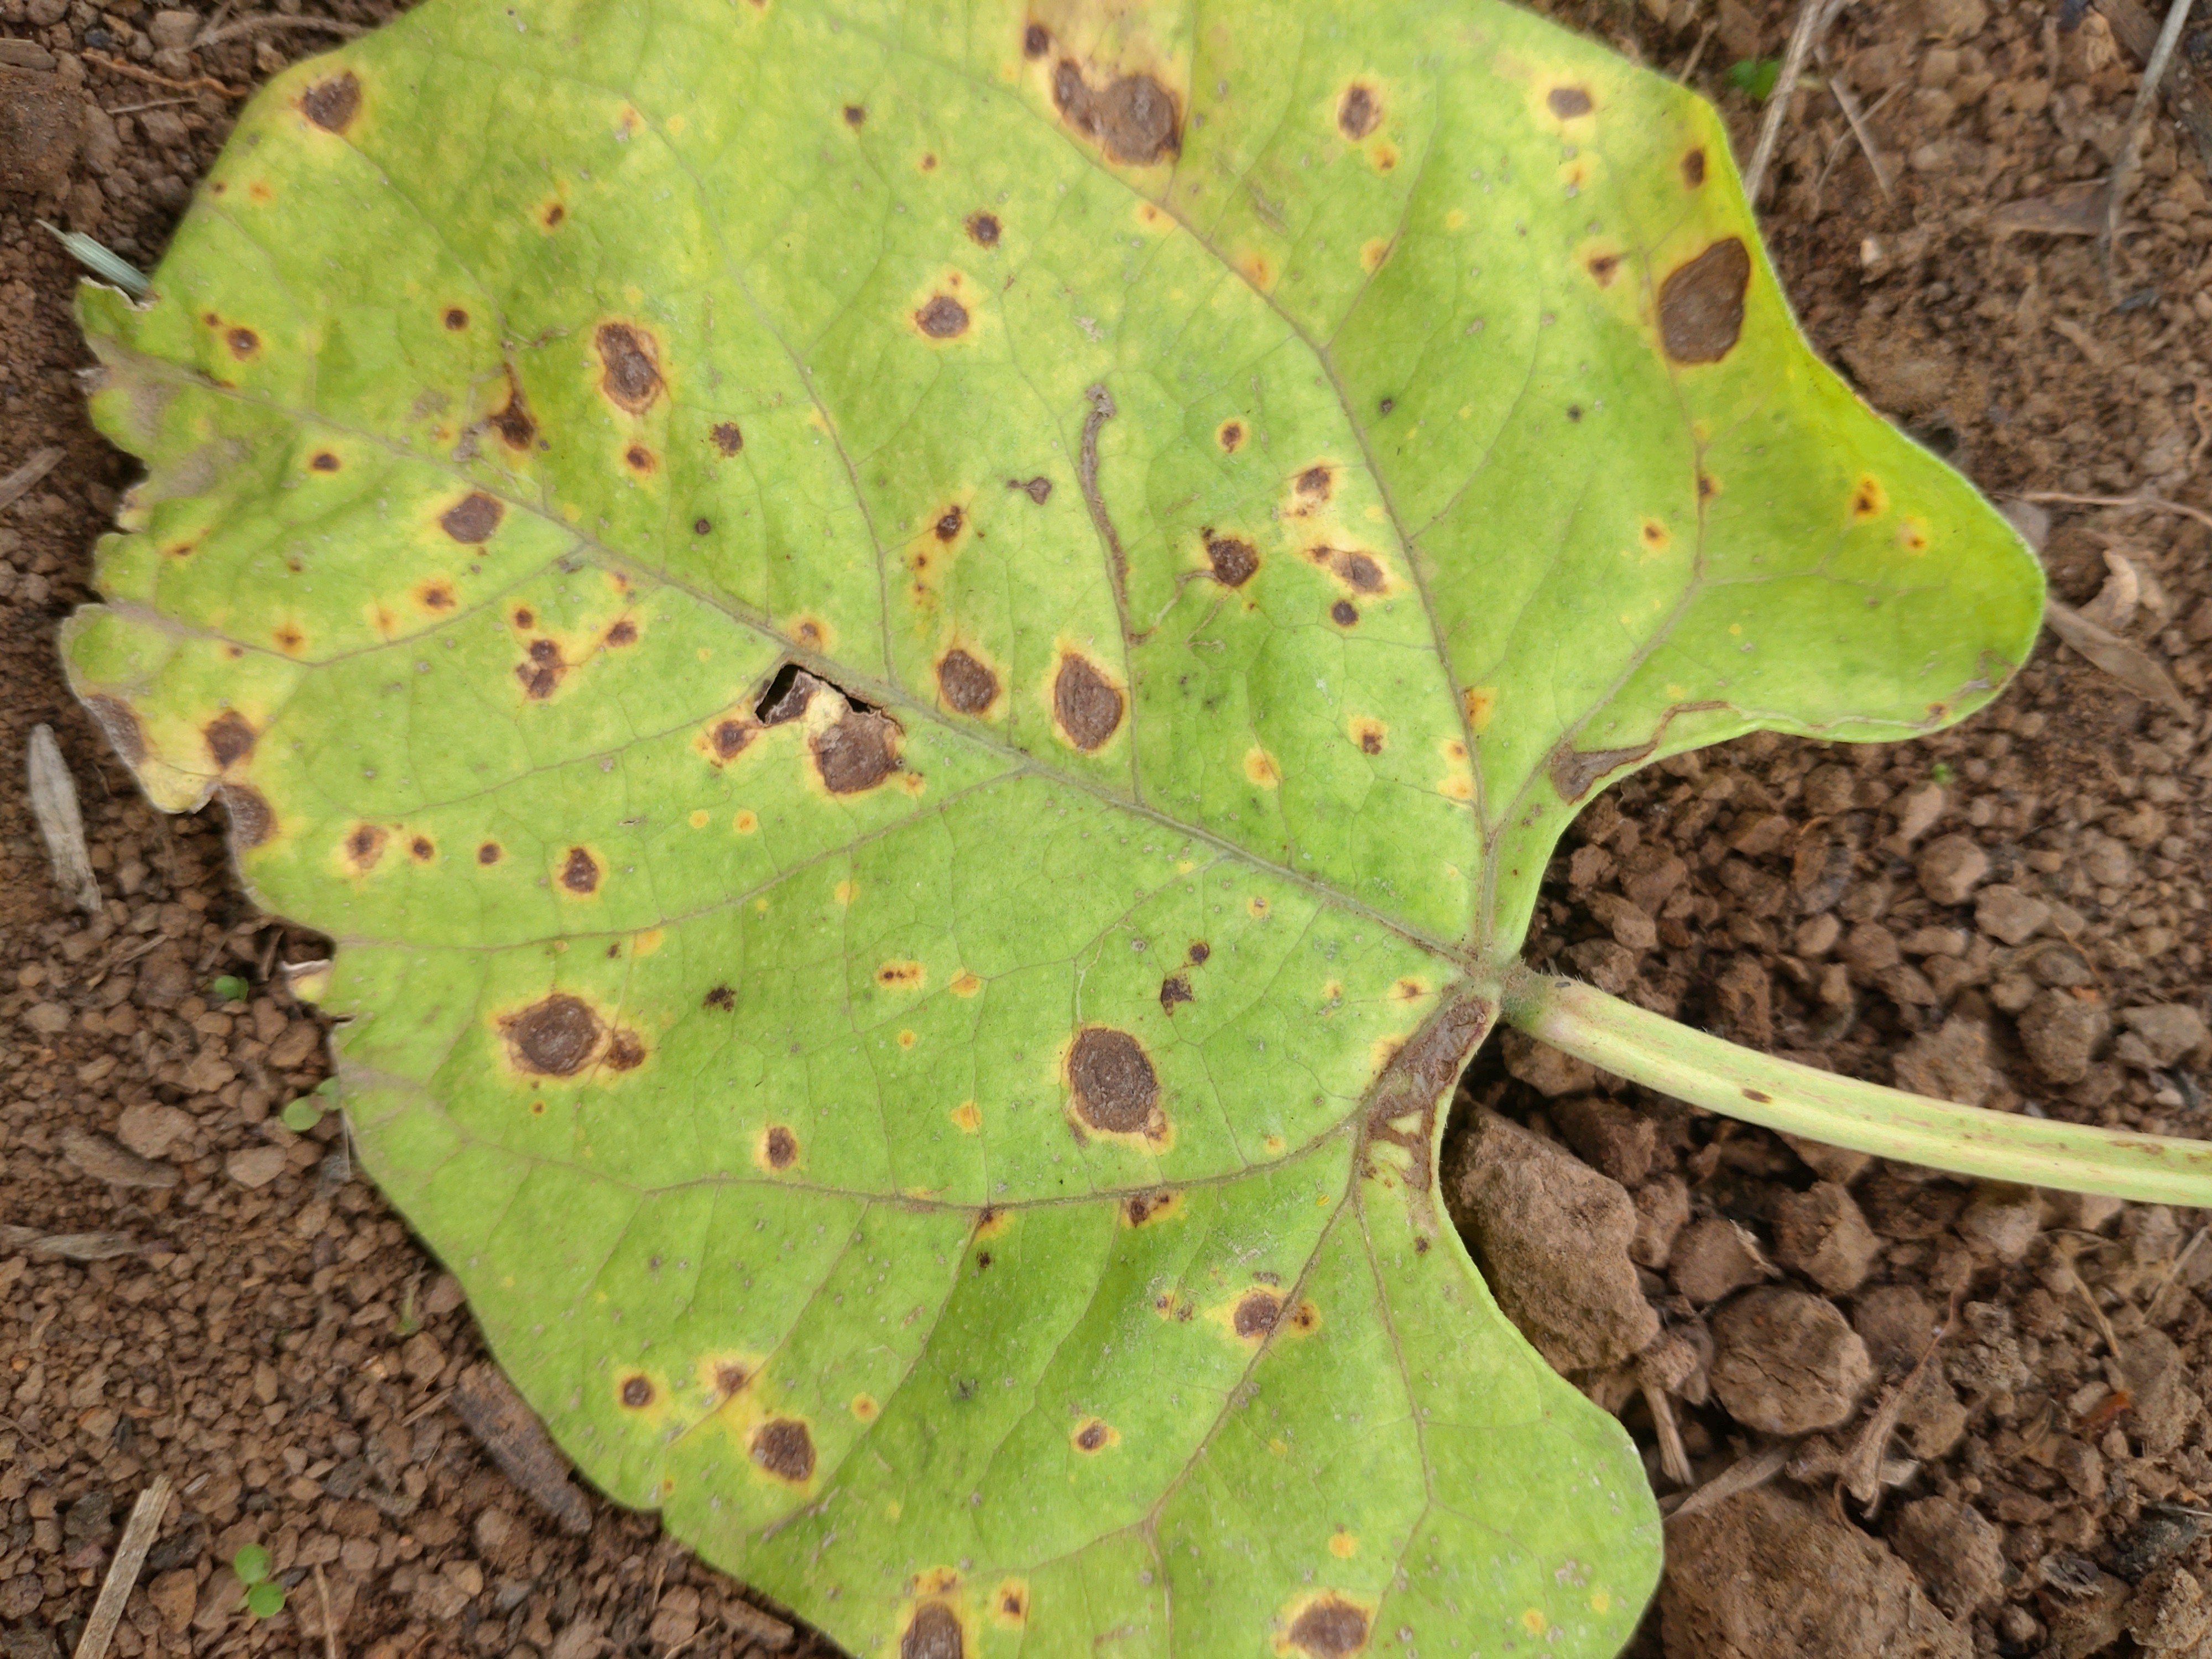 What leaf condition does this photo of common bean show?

rust
